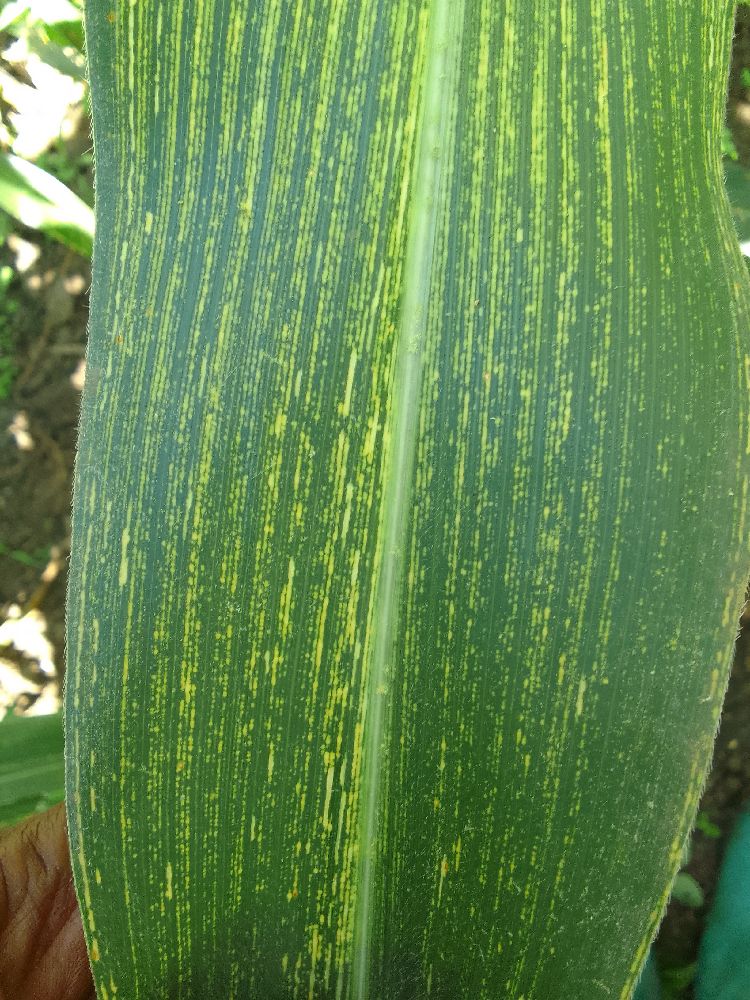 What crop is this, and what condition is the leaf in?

maize, maize streak virus
